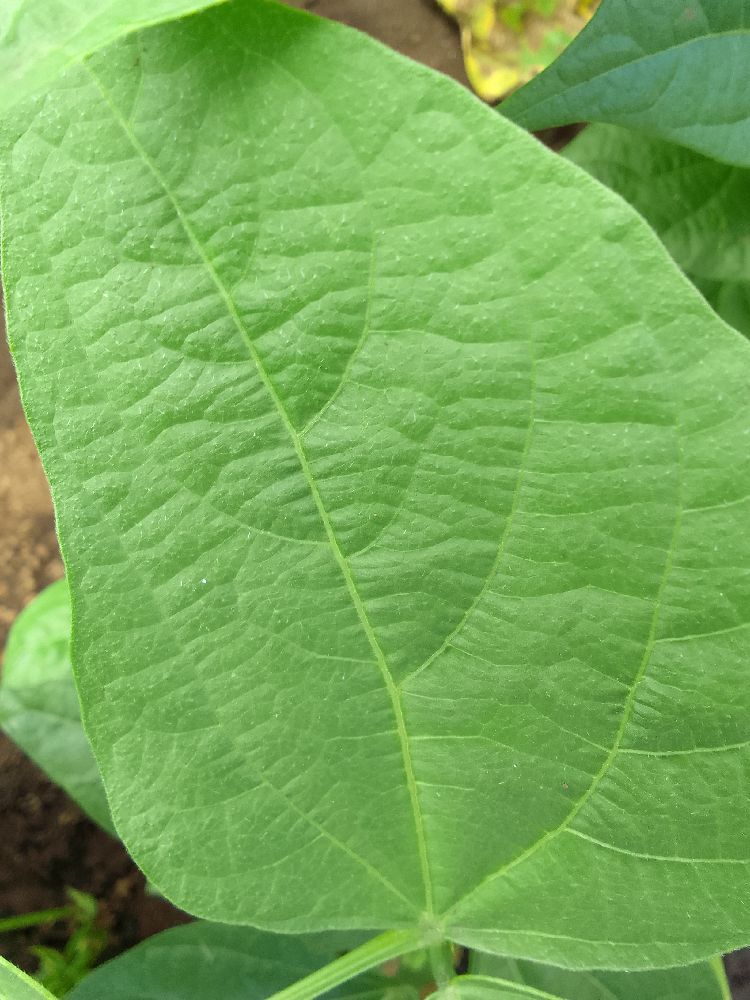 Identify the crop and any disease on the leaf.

common bean, healthy
